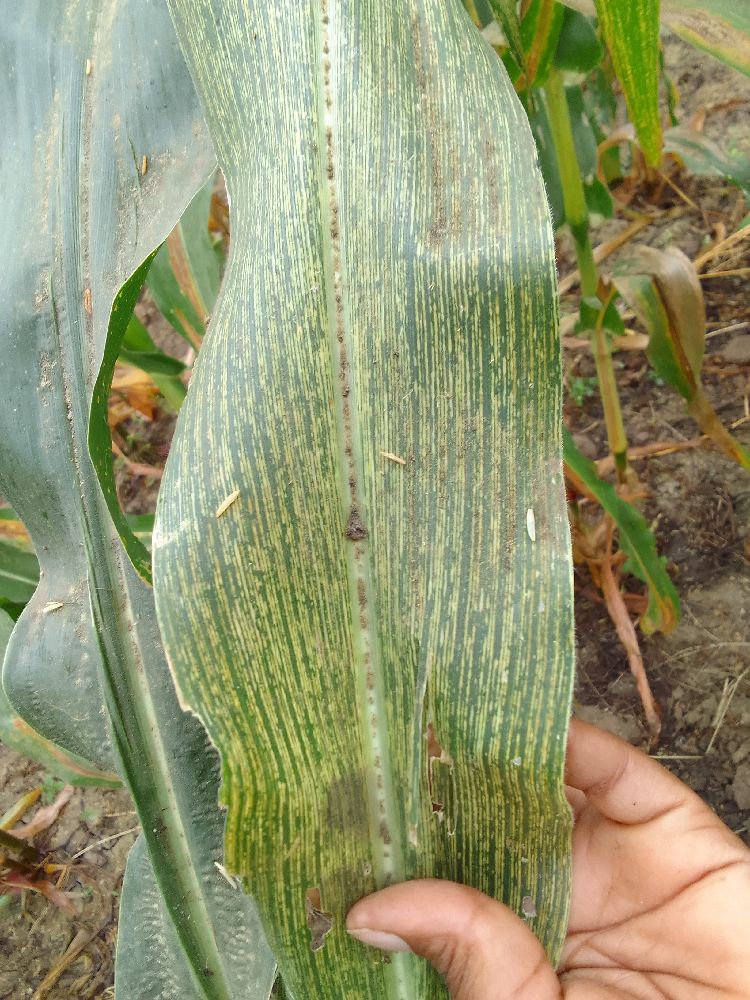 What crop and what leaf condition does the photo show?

maize, maize streak virus
